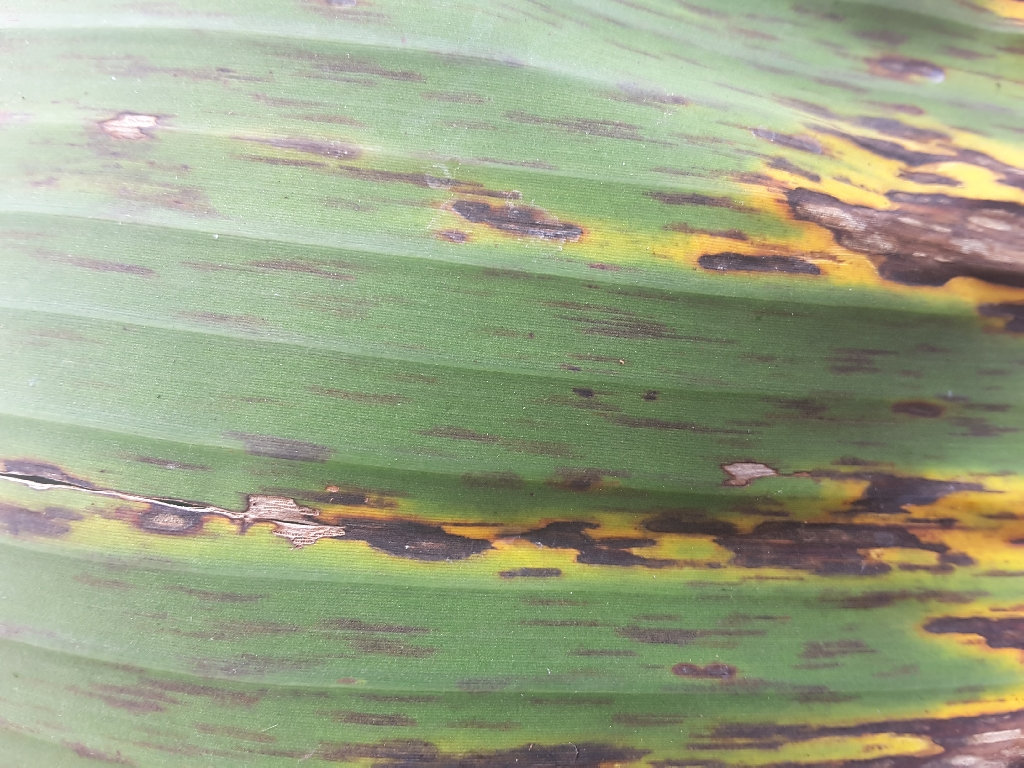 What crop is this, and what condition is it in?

banana, black sigatoka
